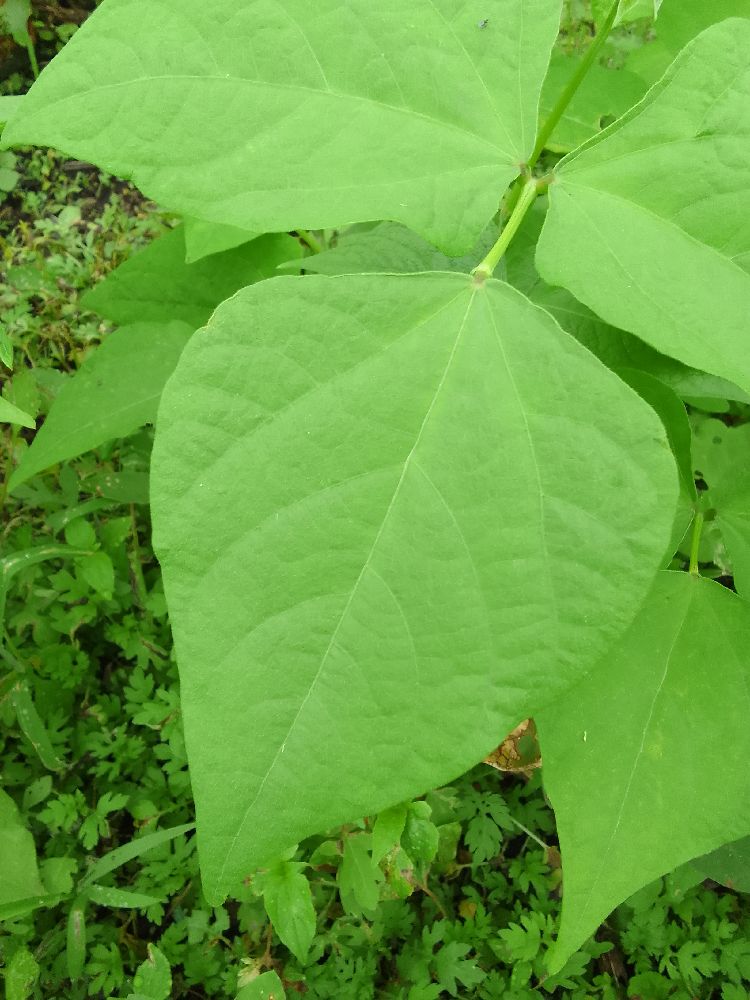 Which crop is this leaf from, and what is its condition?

common bean, healthy
